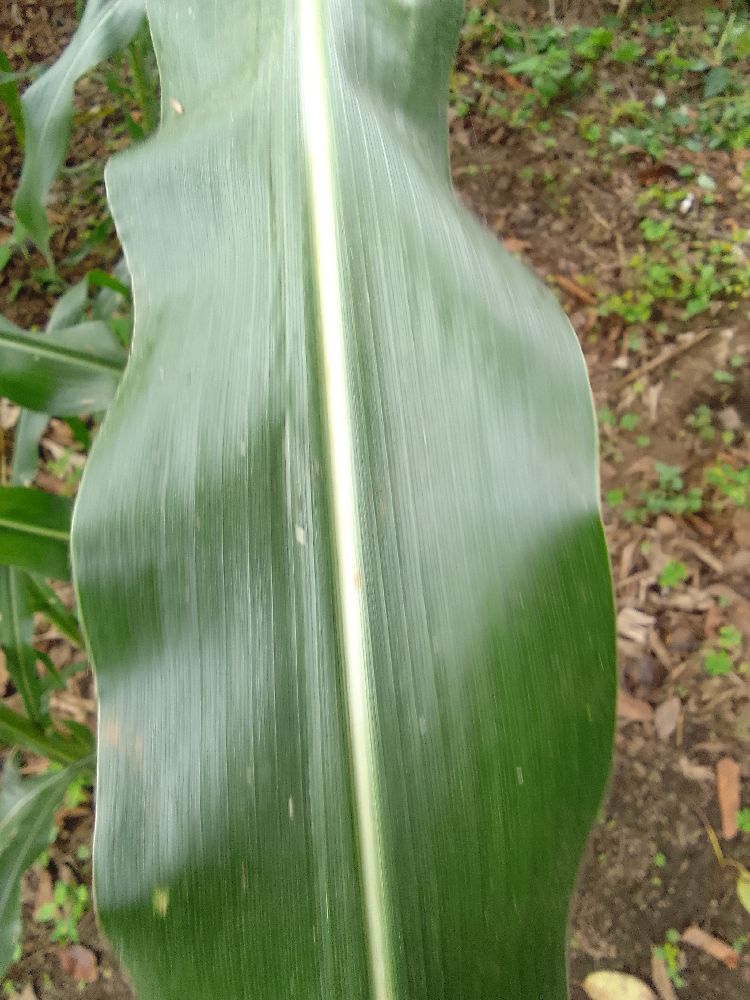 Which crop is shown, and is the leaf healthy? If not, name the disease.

maize, healthy
